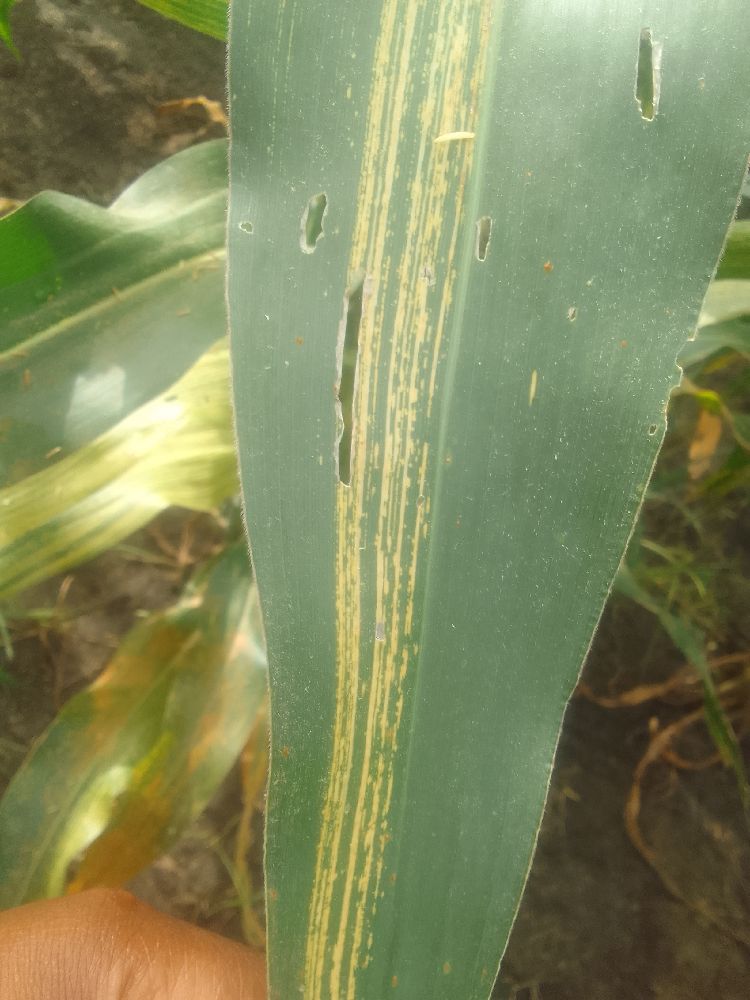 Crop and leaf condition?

maize, maize streak virus
